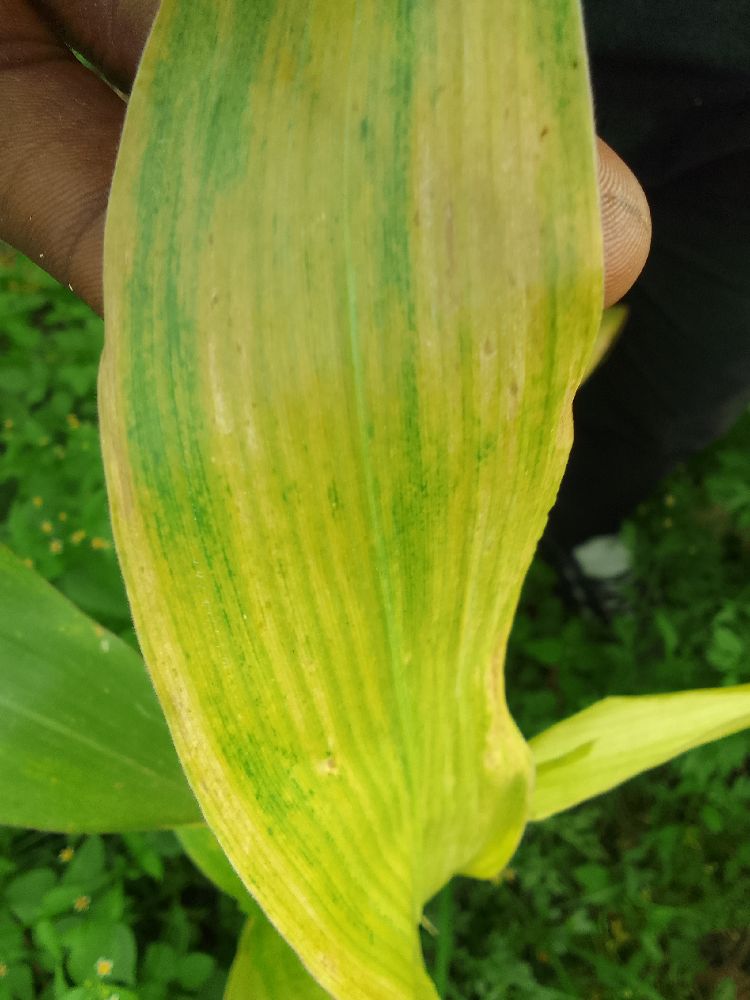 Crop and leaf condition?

maize, maize lethal necrosis
